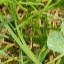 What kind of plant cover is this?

unstructured weed
